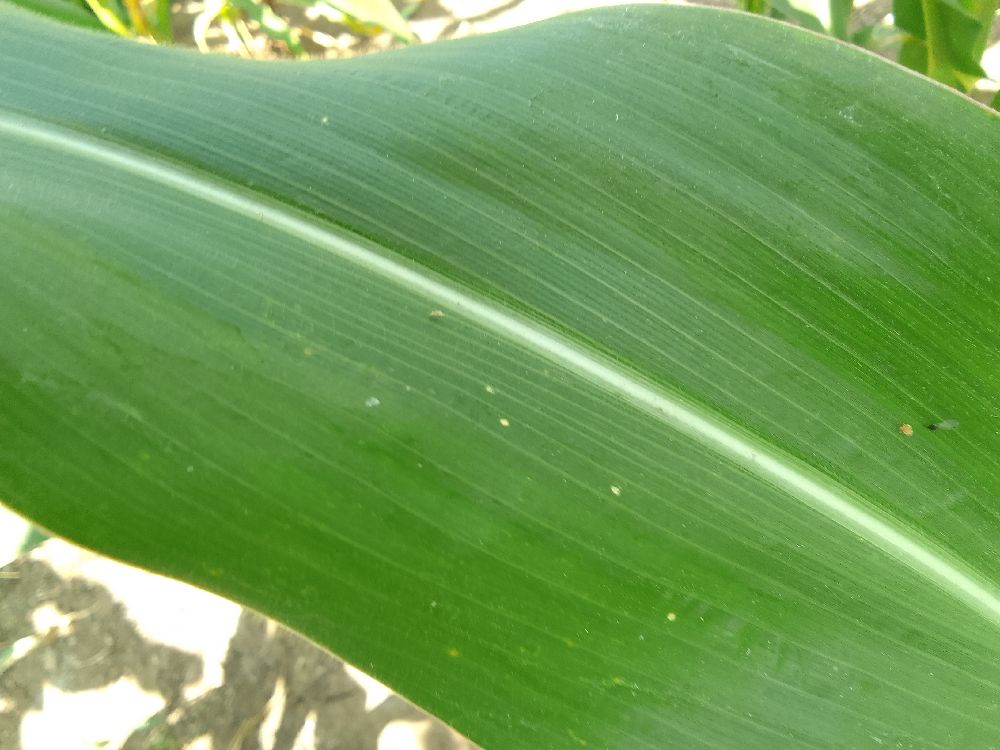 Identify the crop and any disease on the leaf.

maize, healthy
